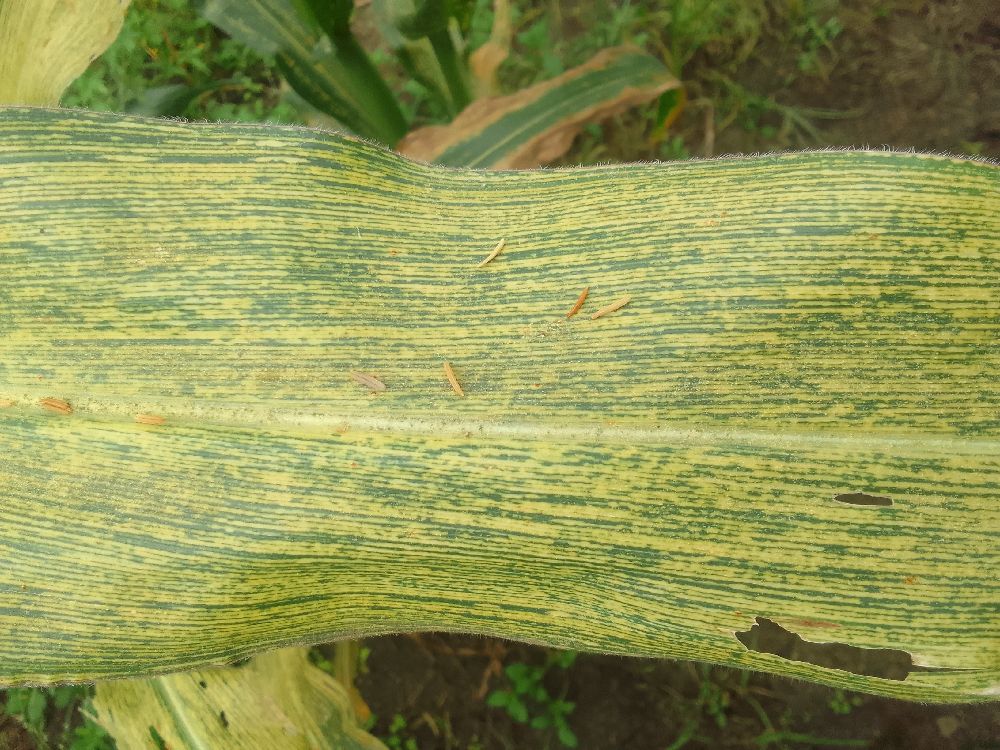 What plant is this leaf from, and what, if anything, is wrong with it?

maize, maize streak virus
